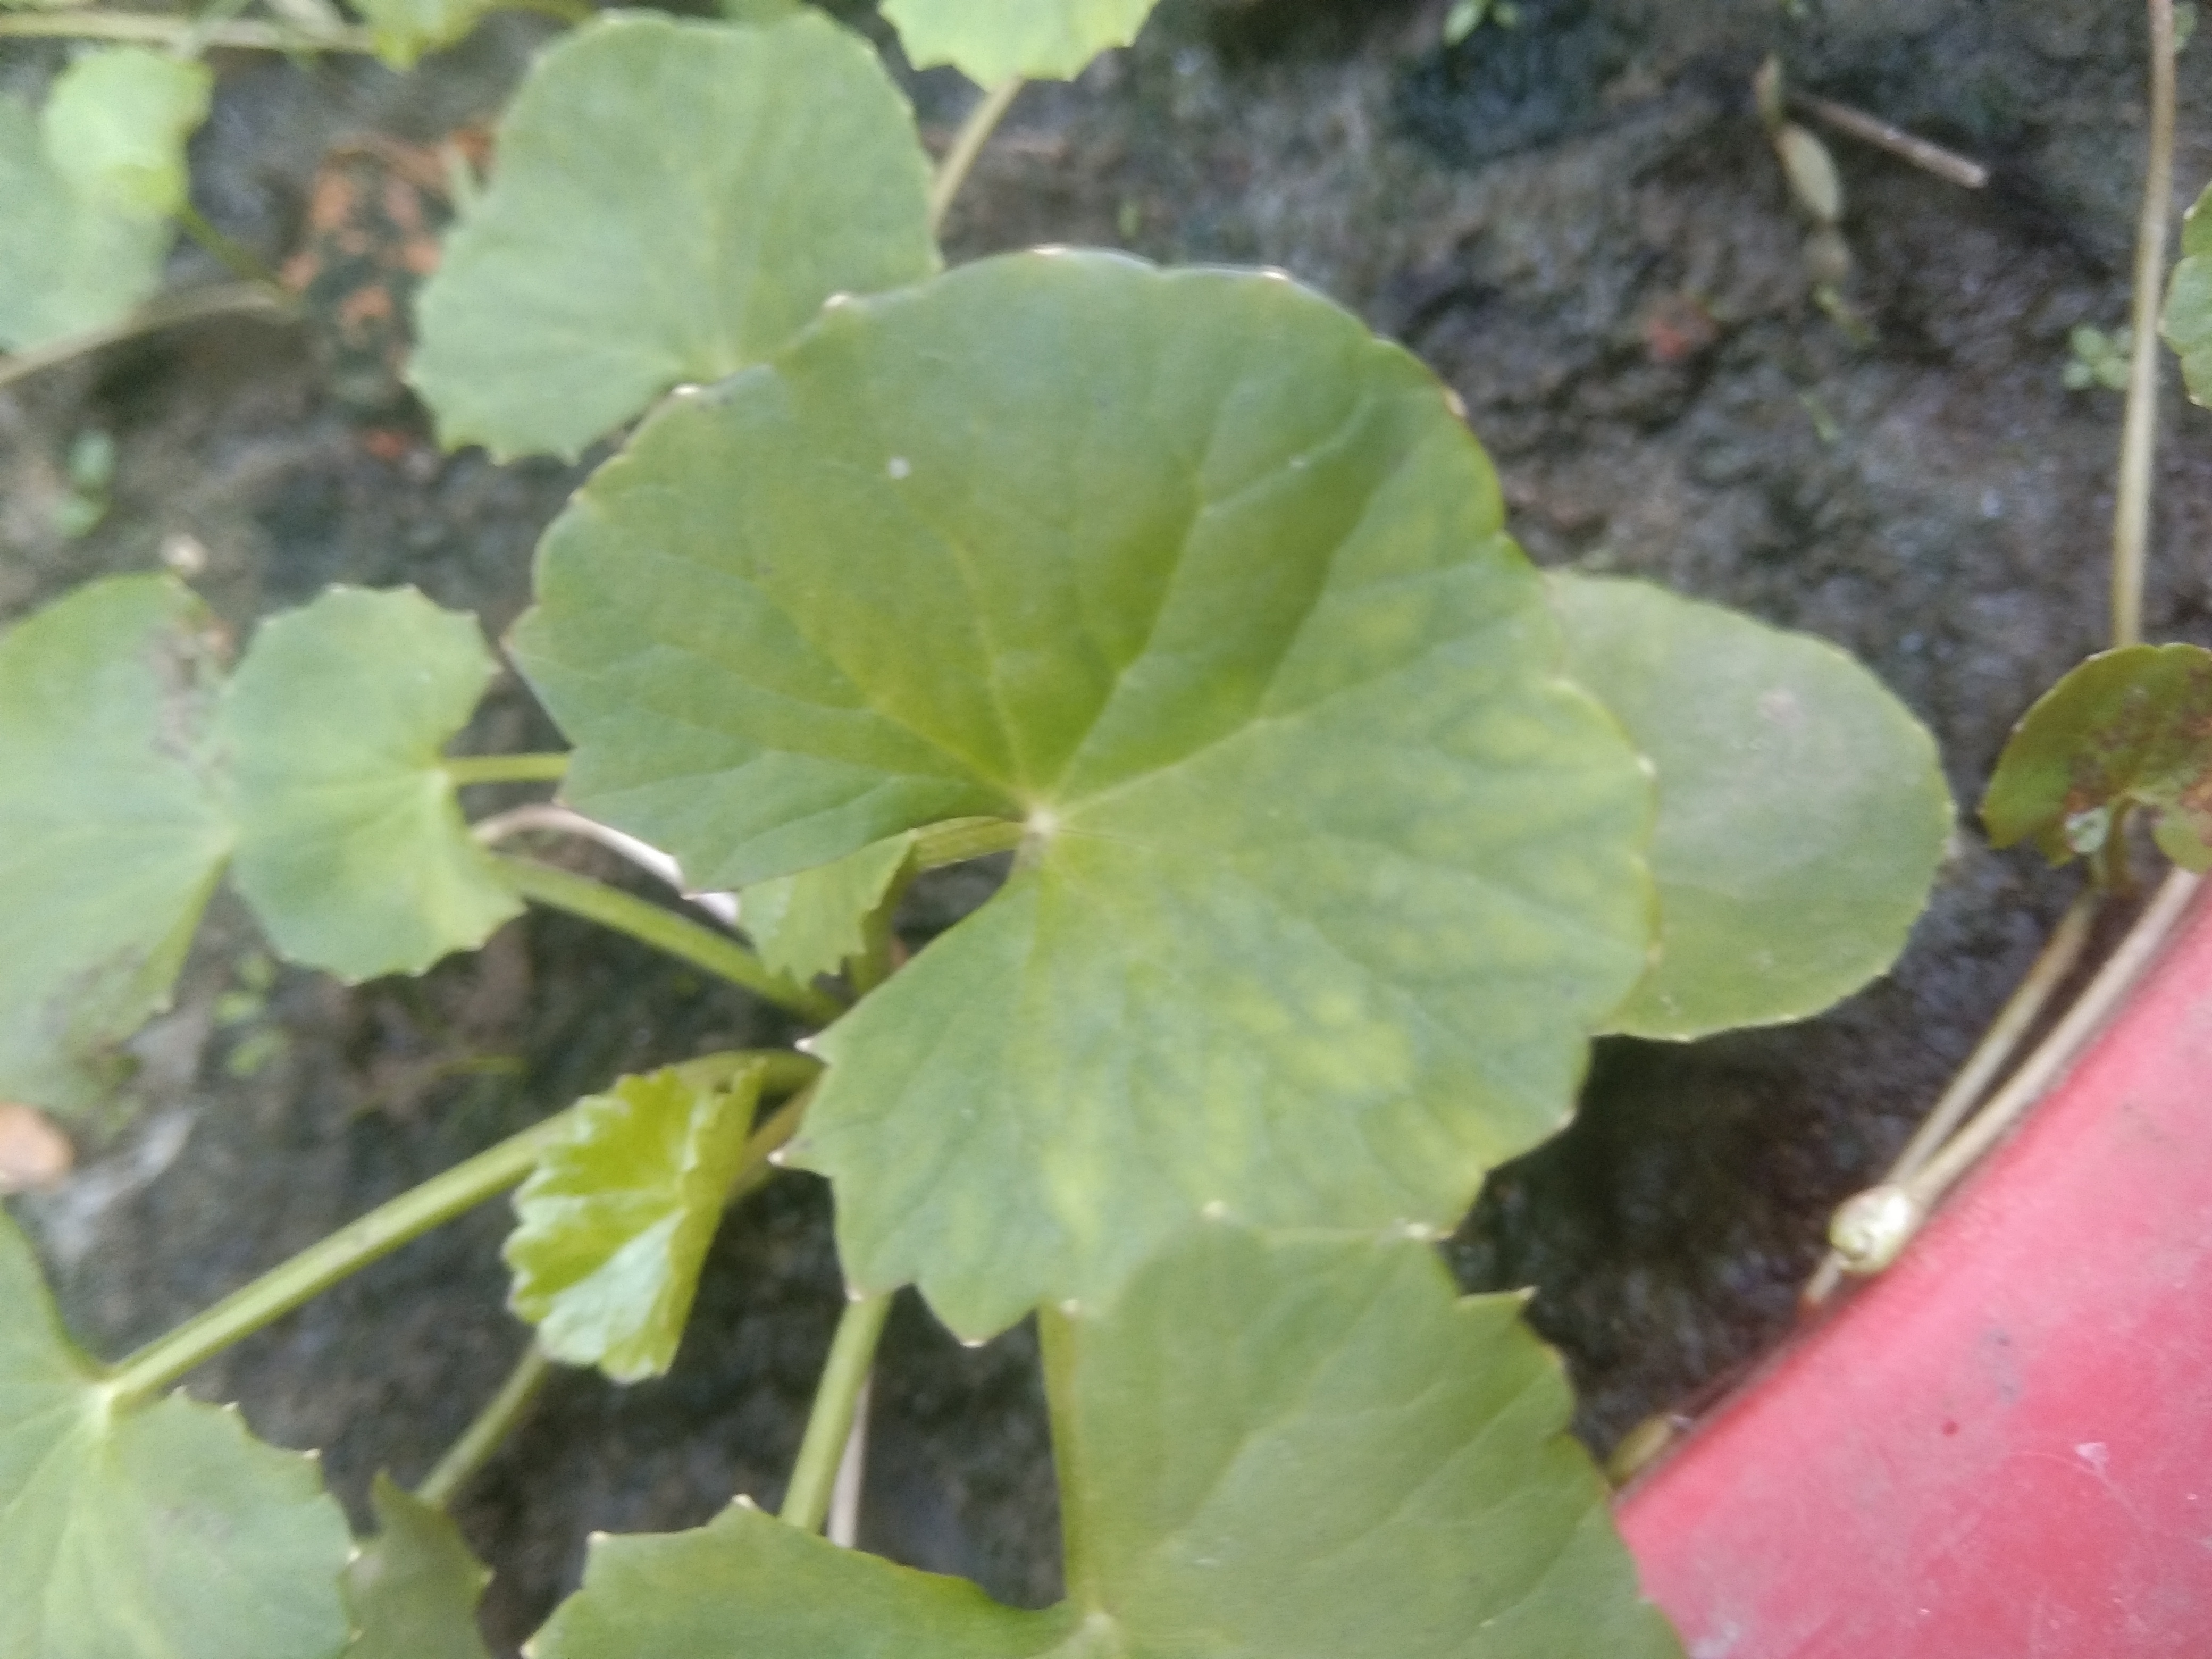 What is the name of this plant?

thankuni
